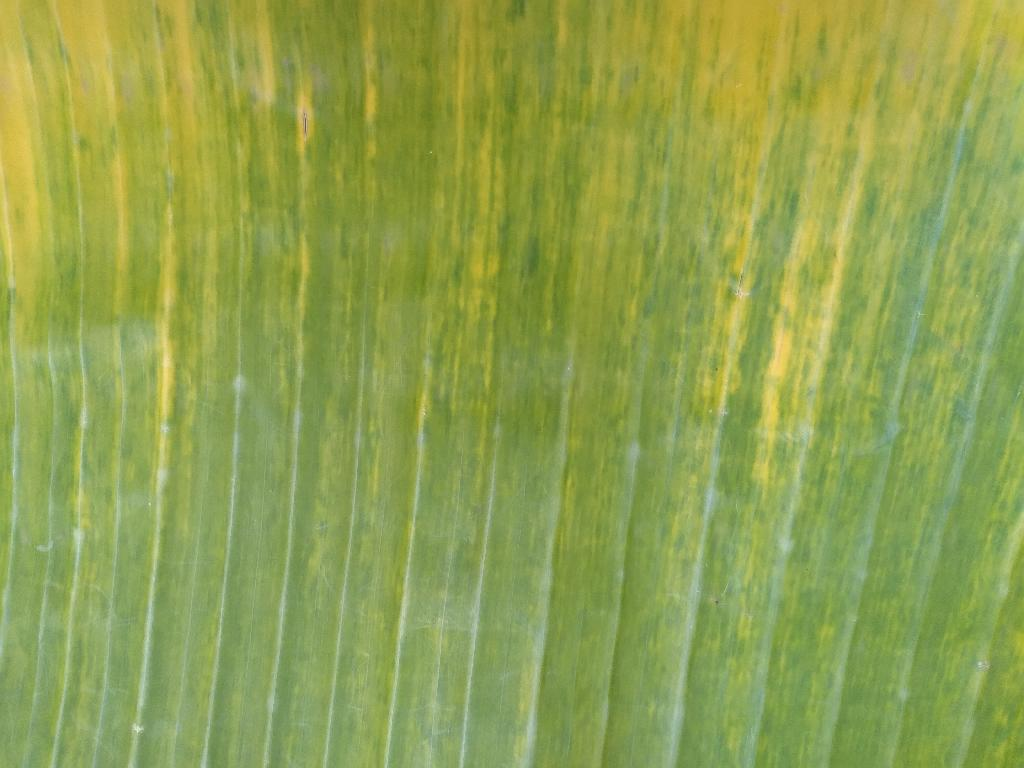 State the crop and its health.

banana, fusarium wilt race 1
